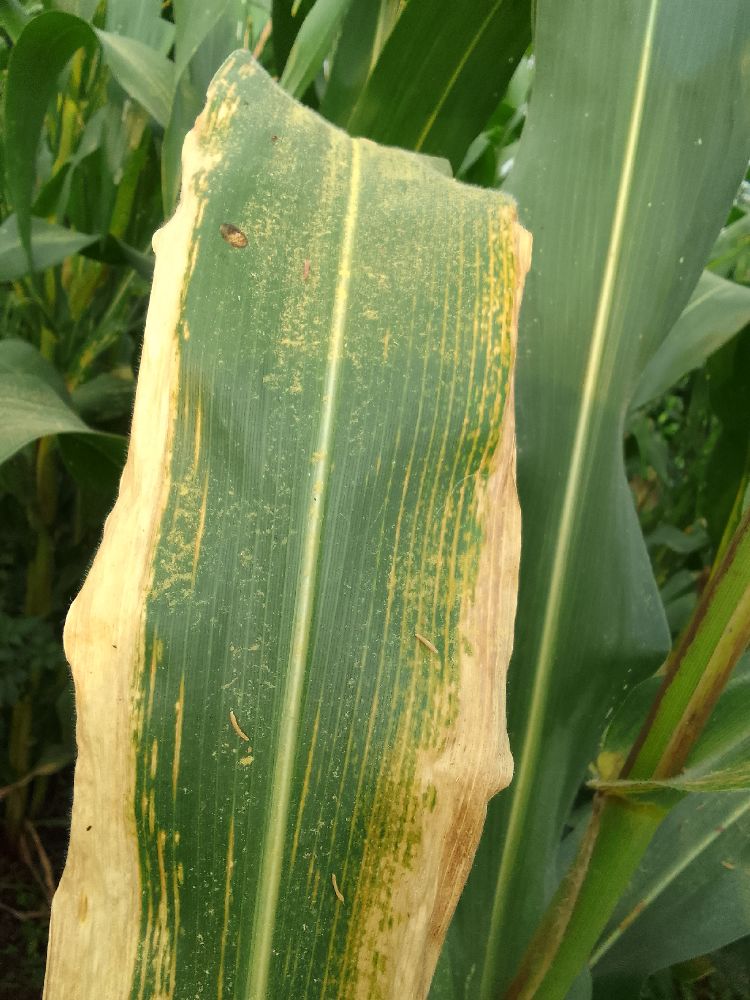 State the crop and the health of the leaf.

maize, maize lethal necrosis
